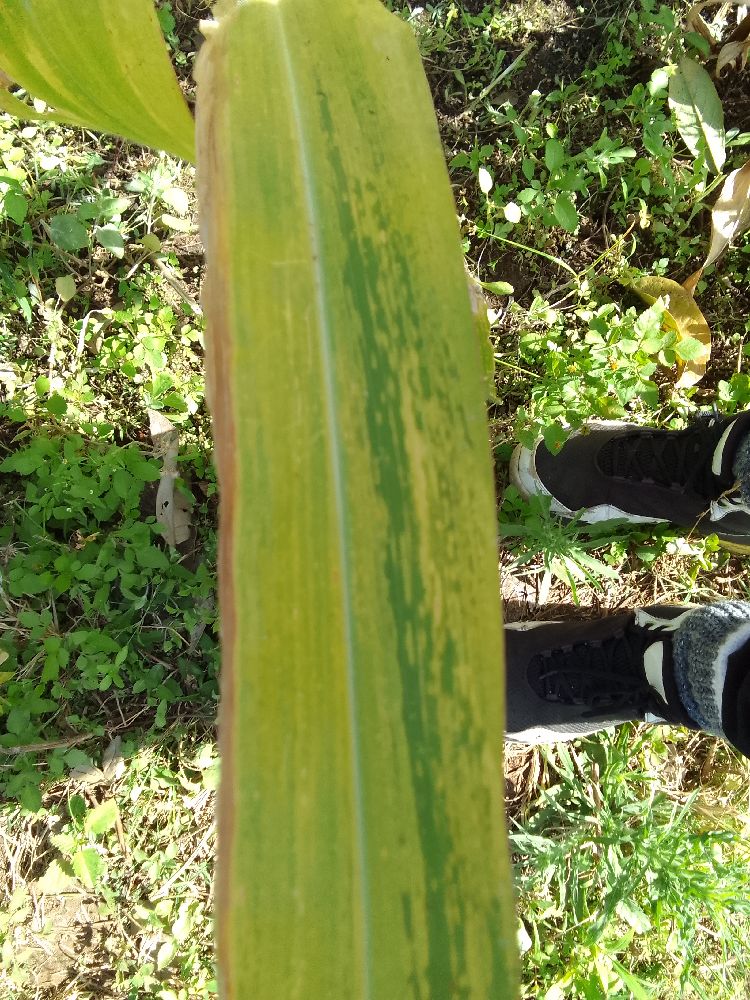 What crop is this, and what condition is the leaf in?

maize, maize lethal necrosis
